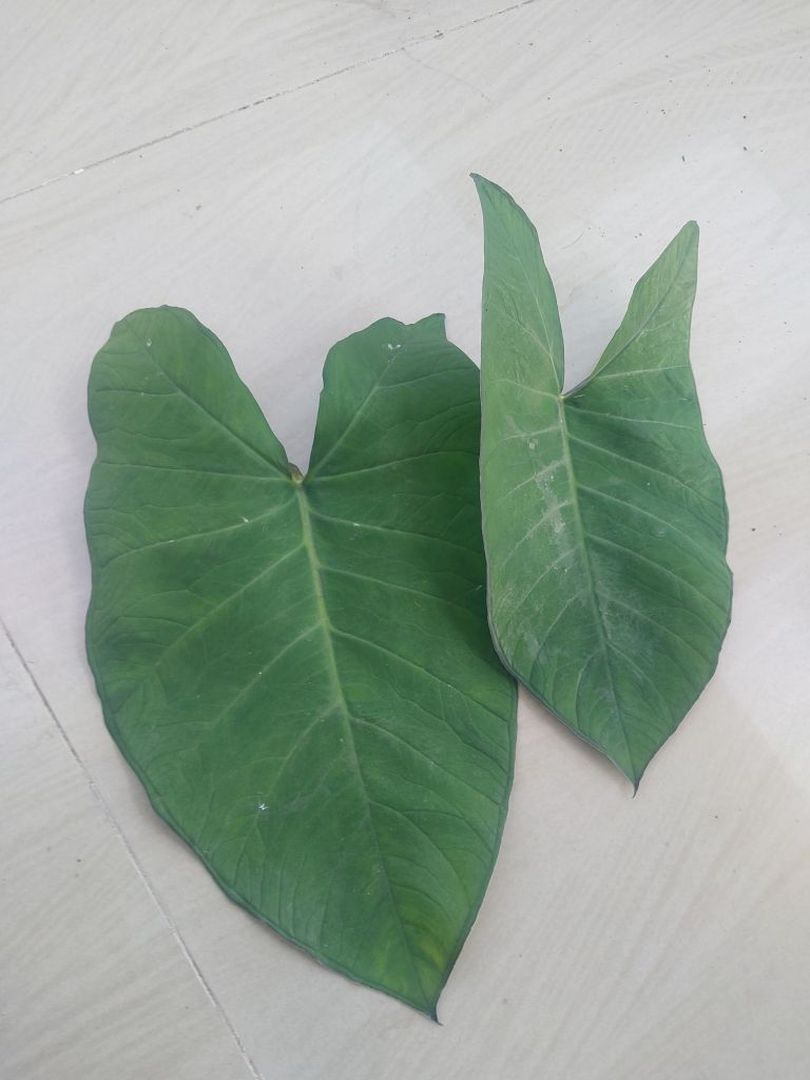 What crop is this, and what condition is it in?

taro, healthy
